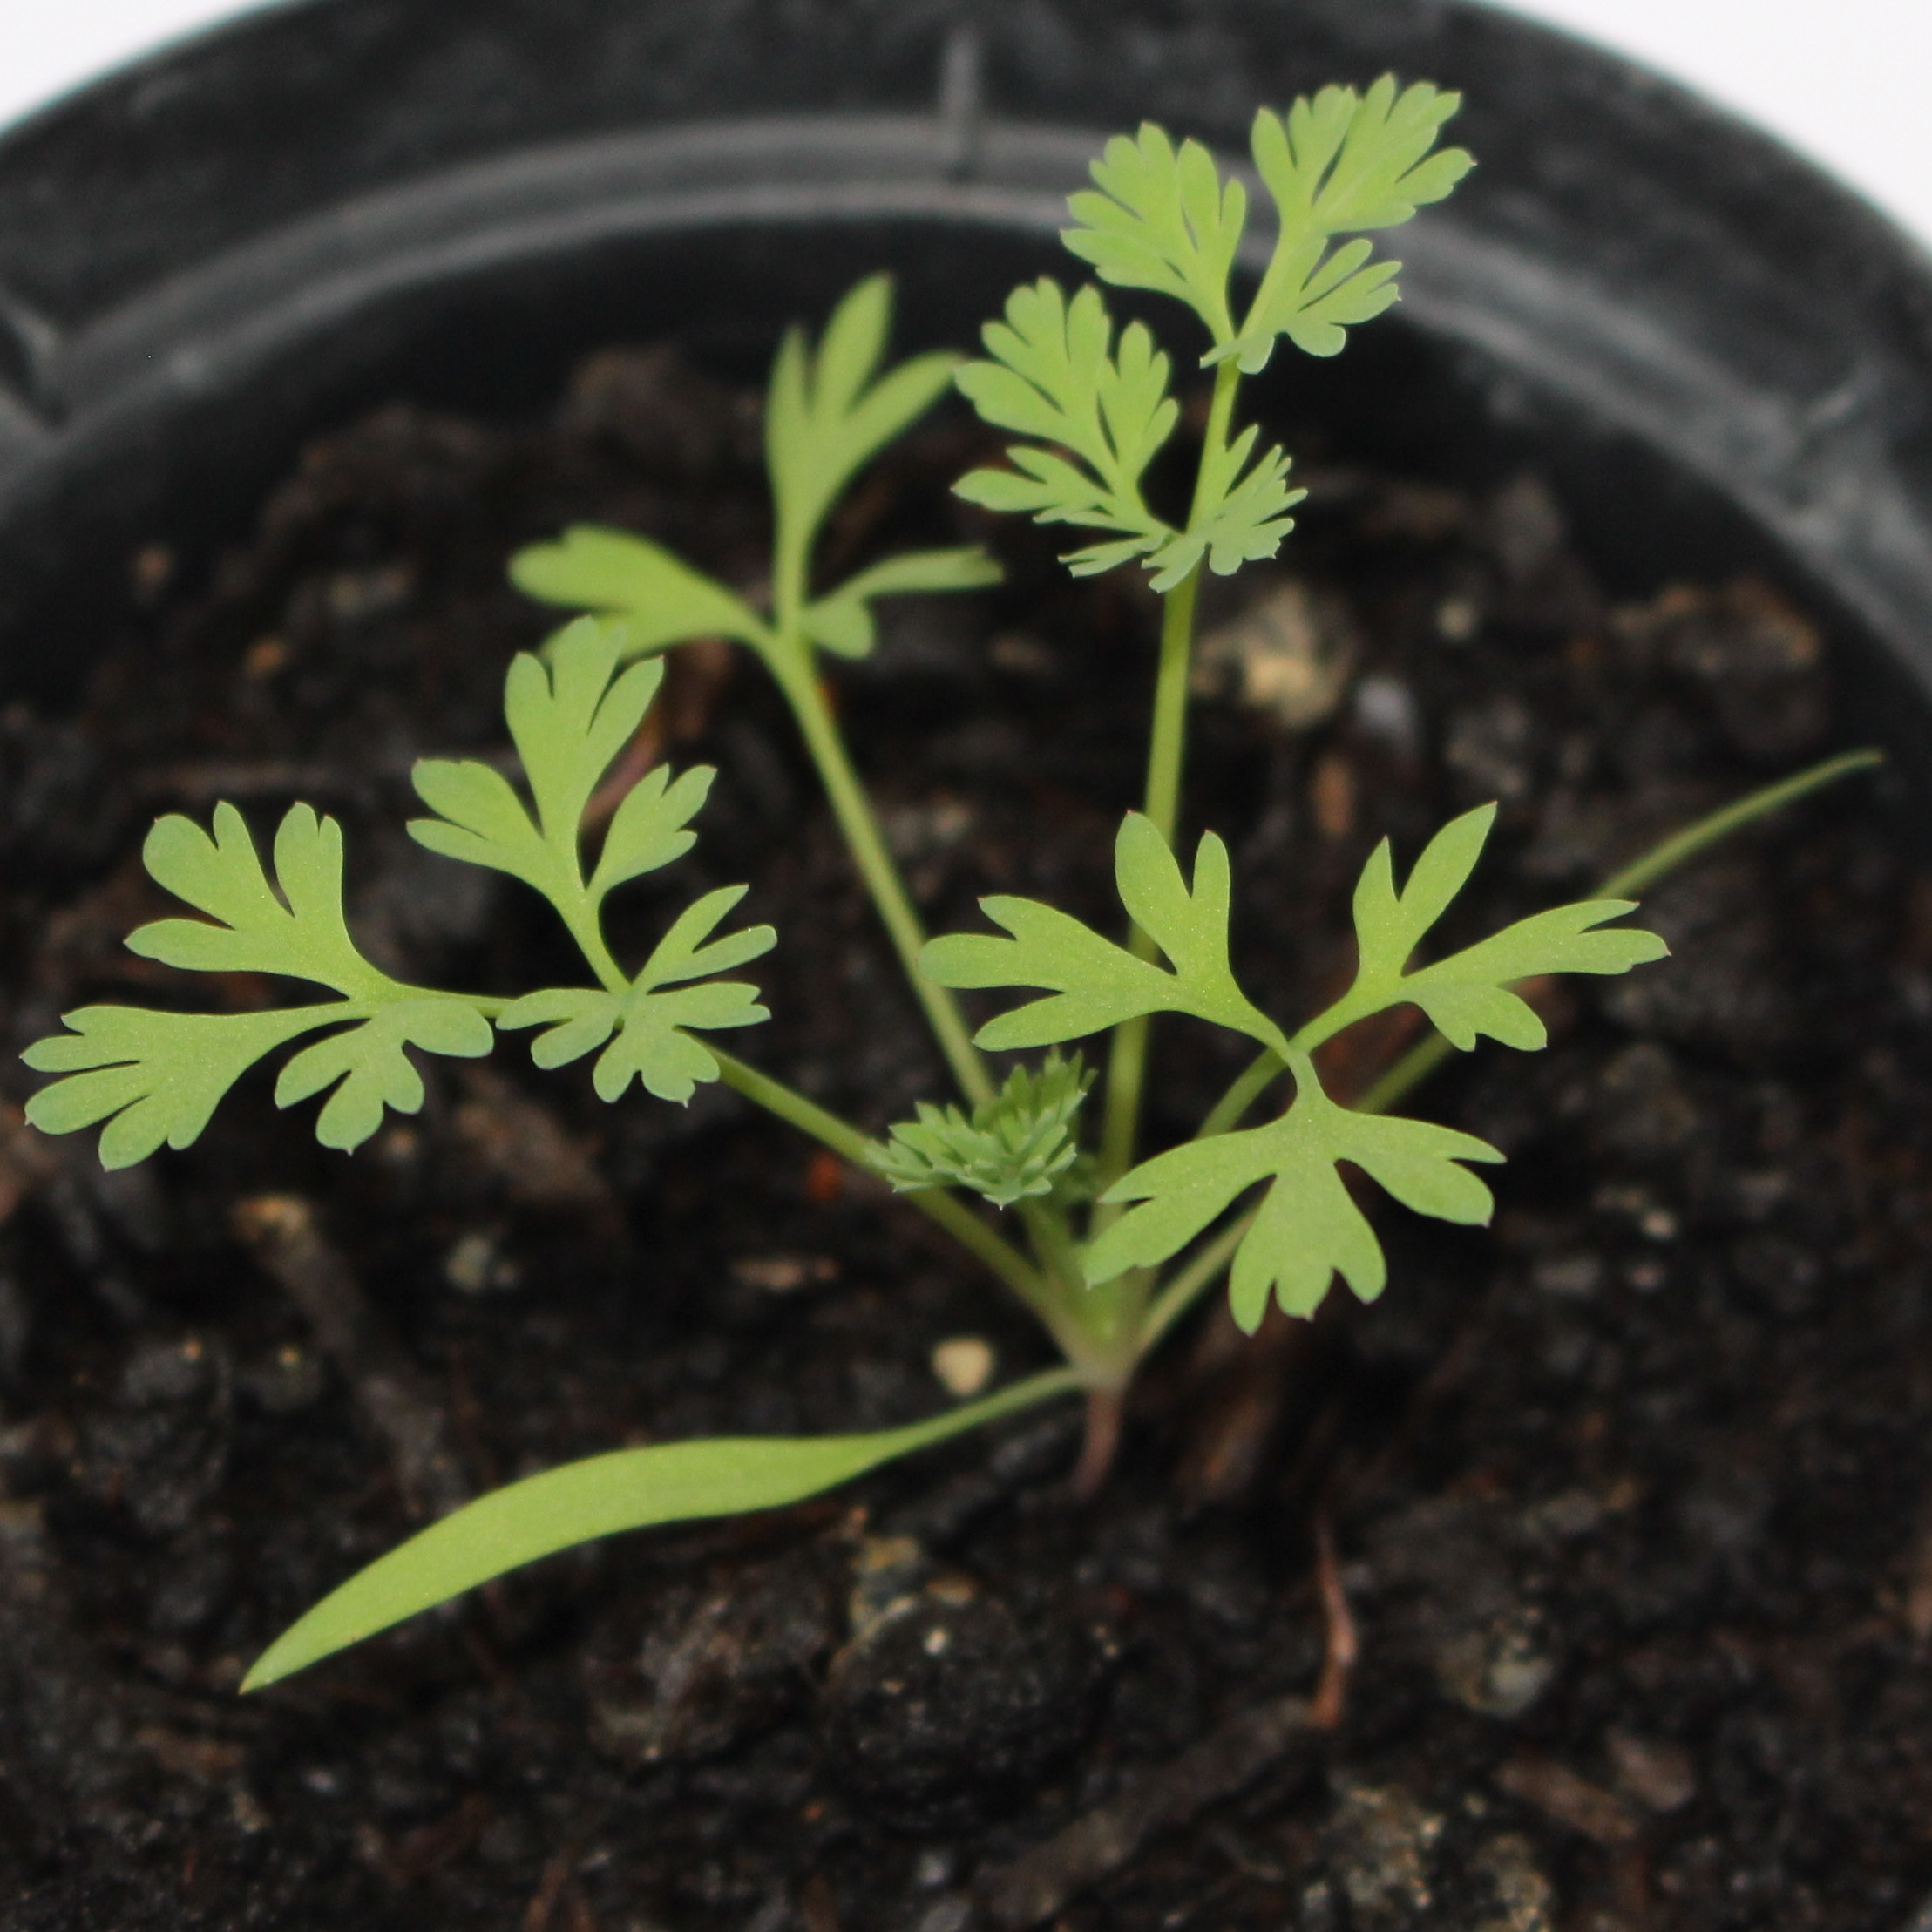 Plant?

Fumaria officinalis
